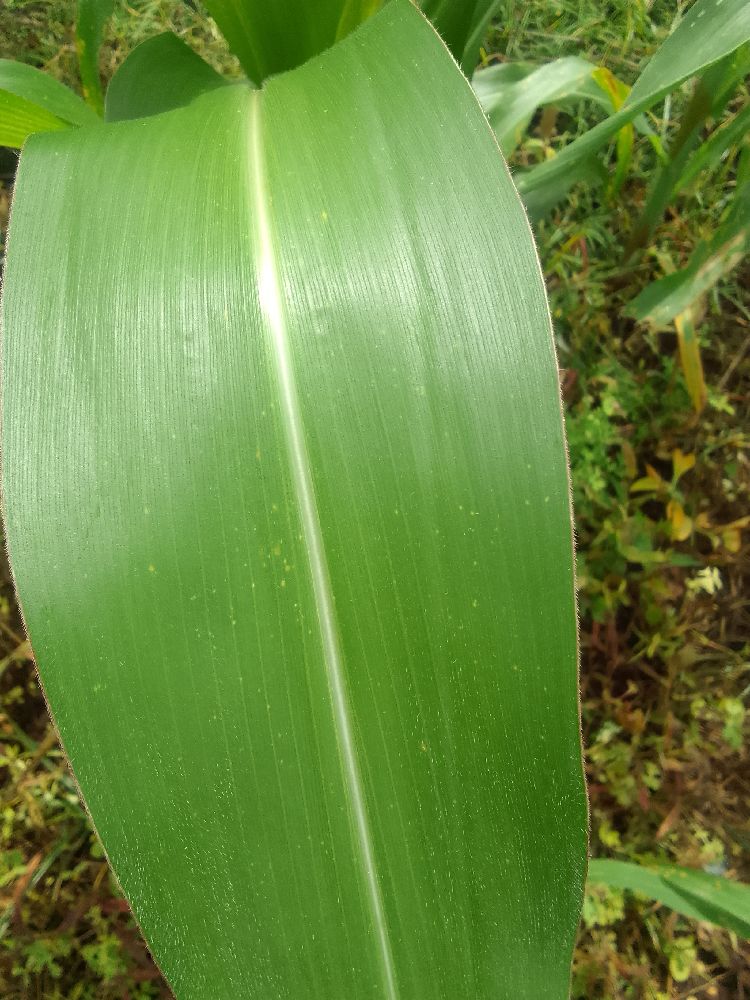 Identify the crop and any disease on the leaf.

maize, healthy
